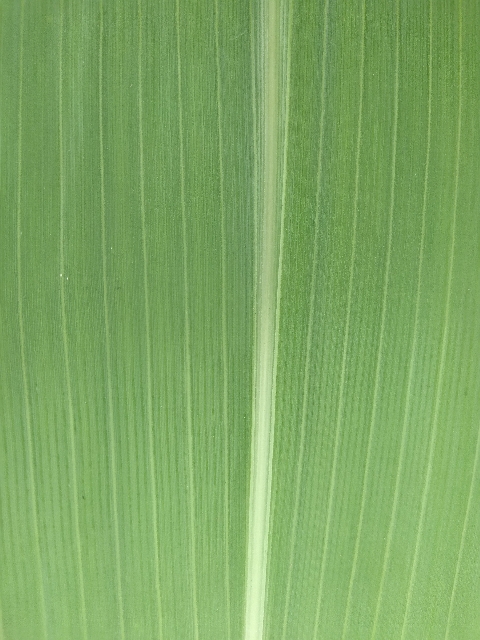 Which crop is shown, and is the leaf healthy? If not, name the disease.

maize, healthy
